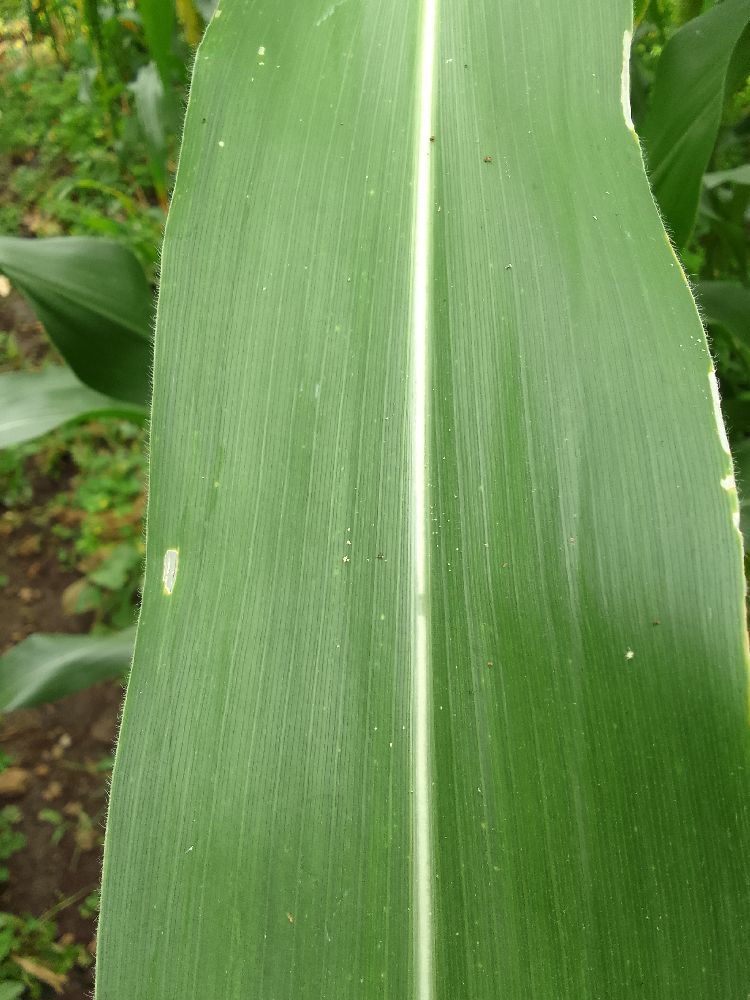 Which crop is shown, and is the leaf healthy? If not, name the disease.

maize, healthy
